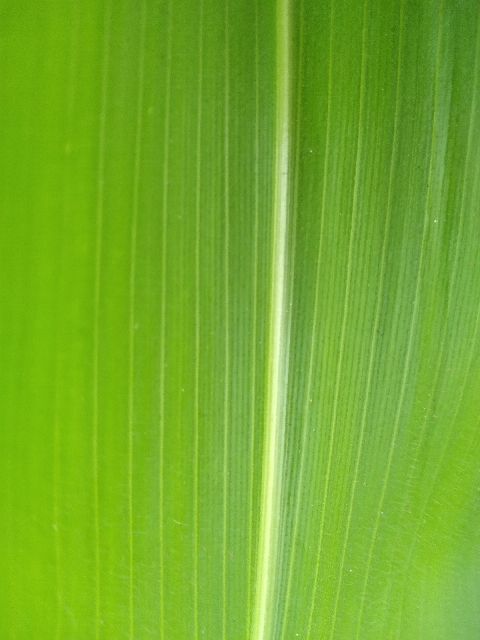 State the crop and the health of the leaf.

maize, healthy
